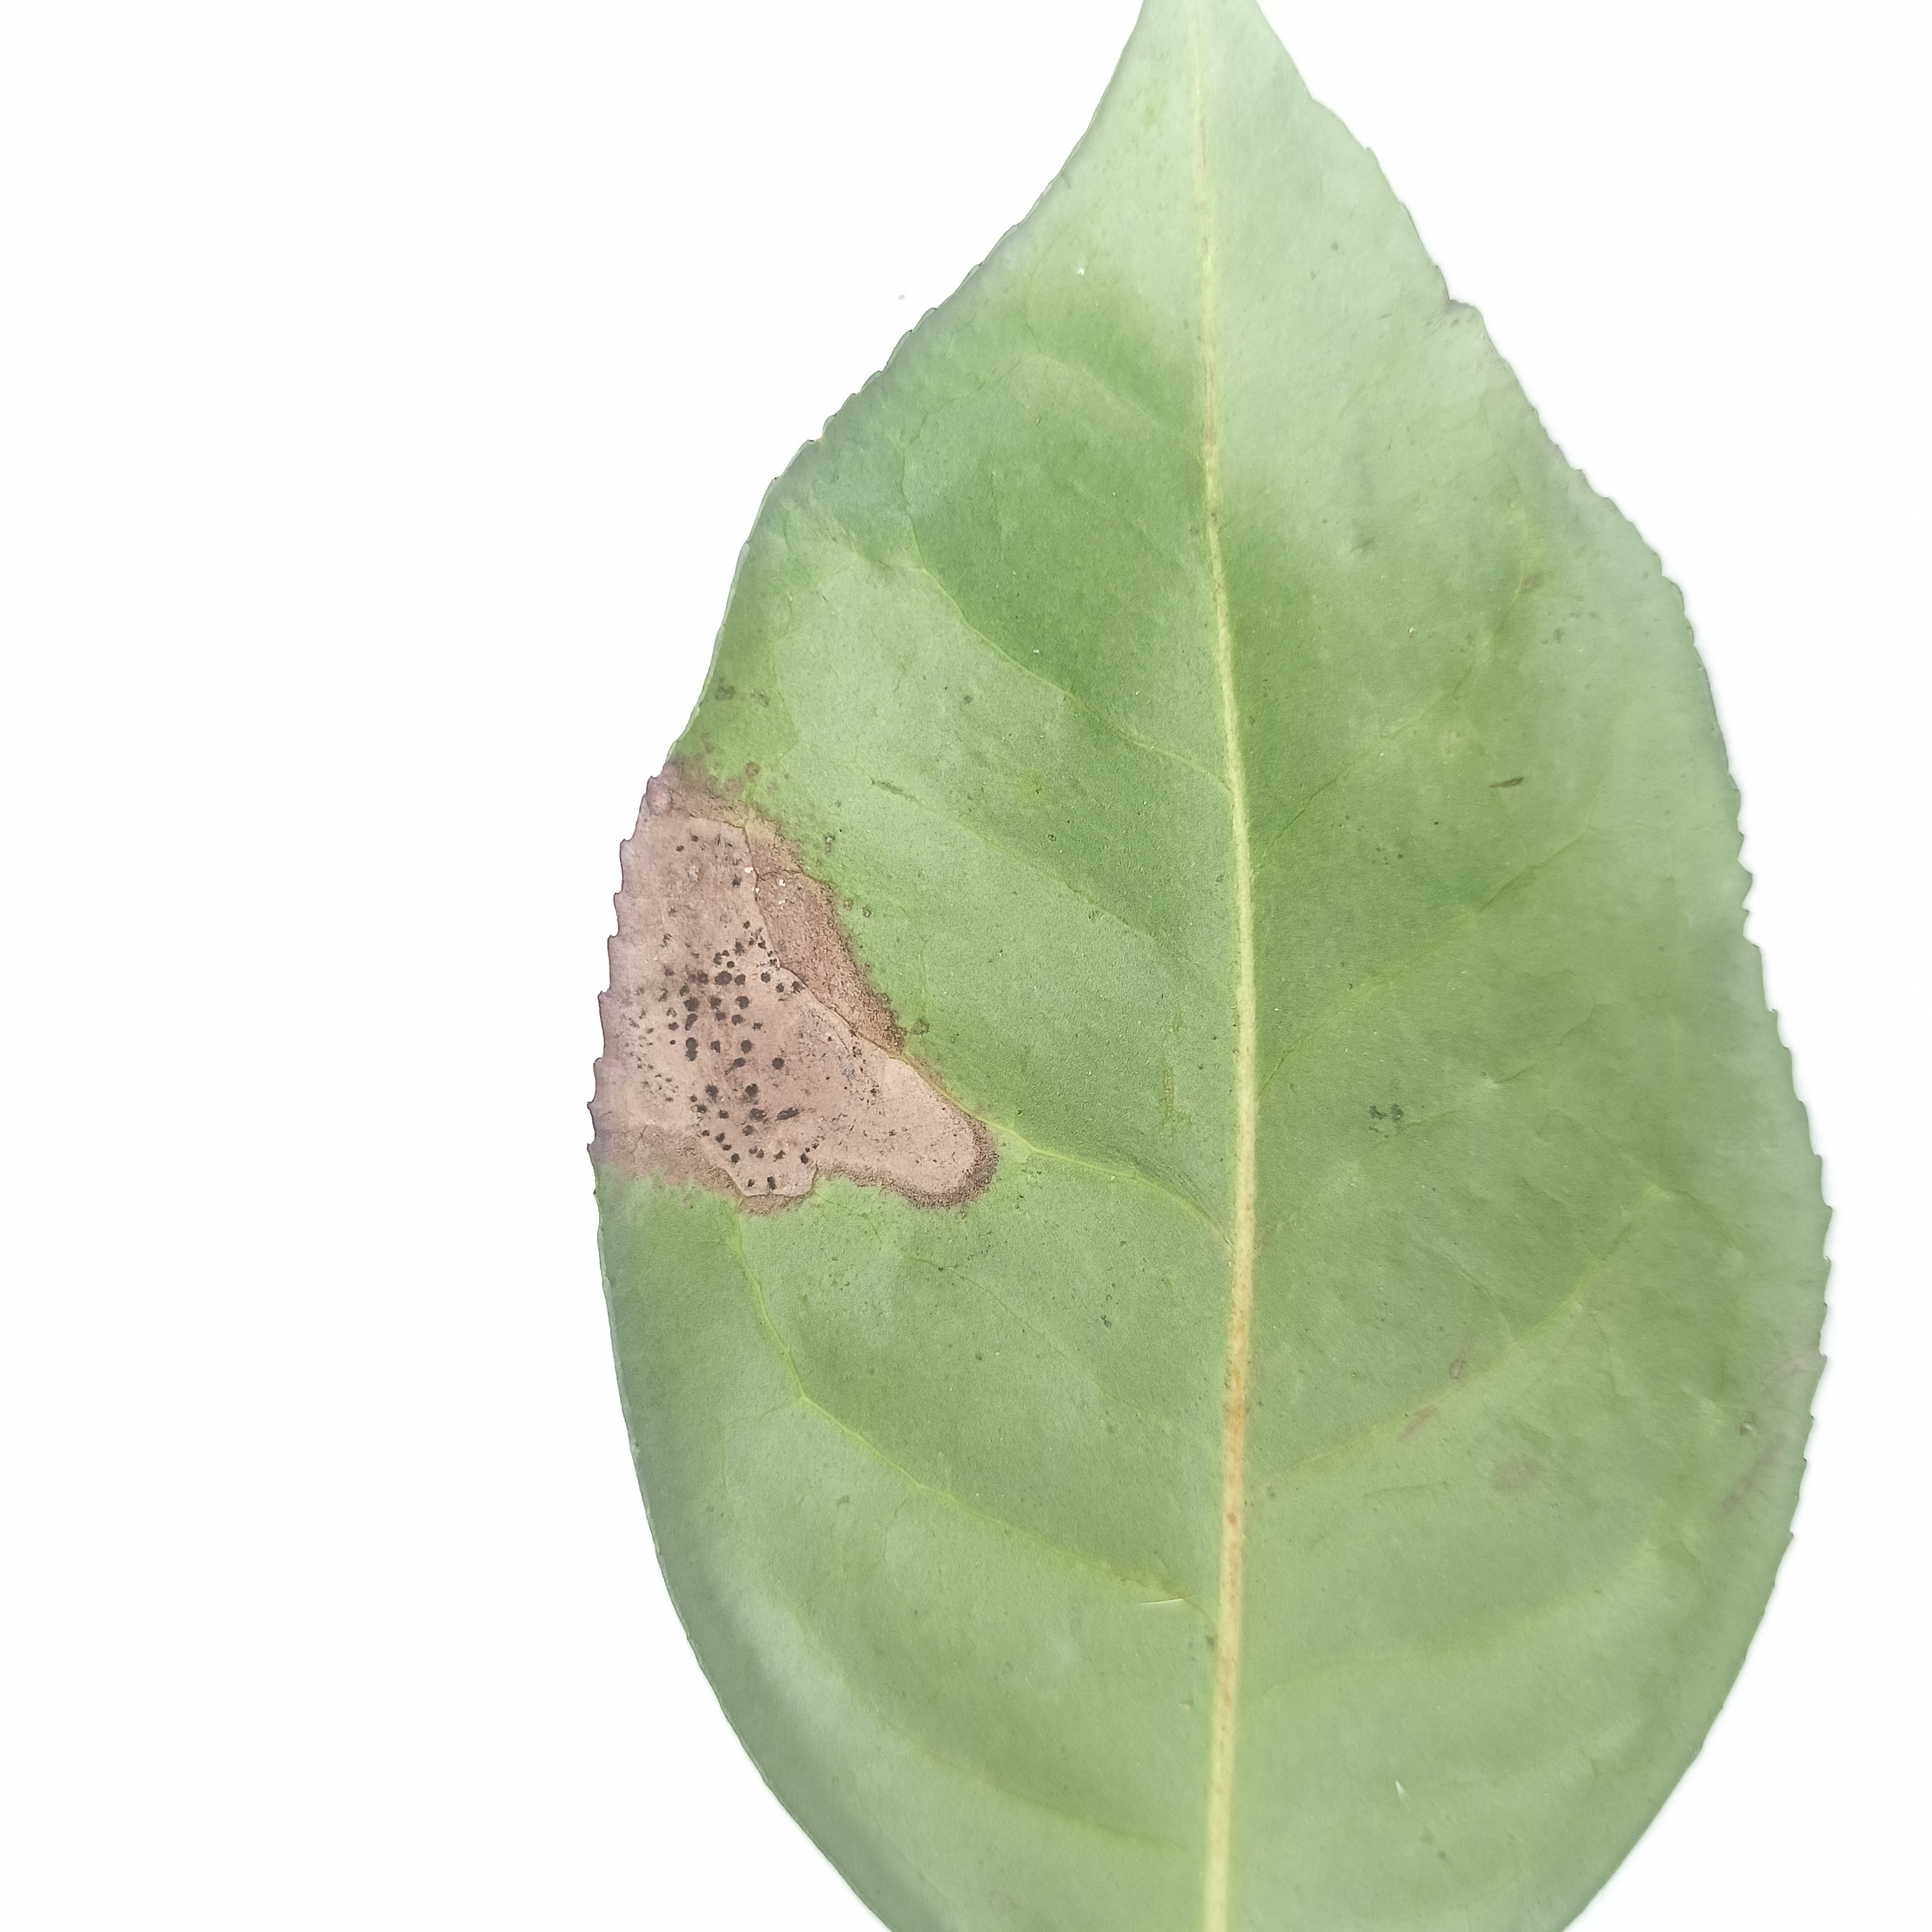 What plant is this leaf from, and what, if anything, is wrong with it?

tea, brown blight
